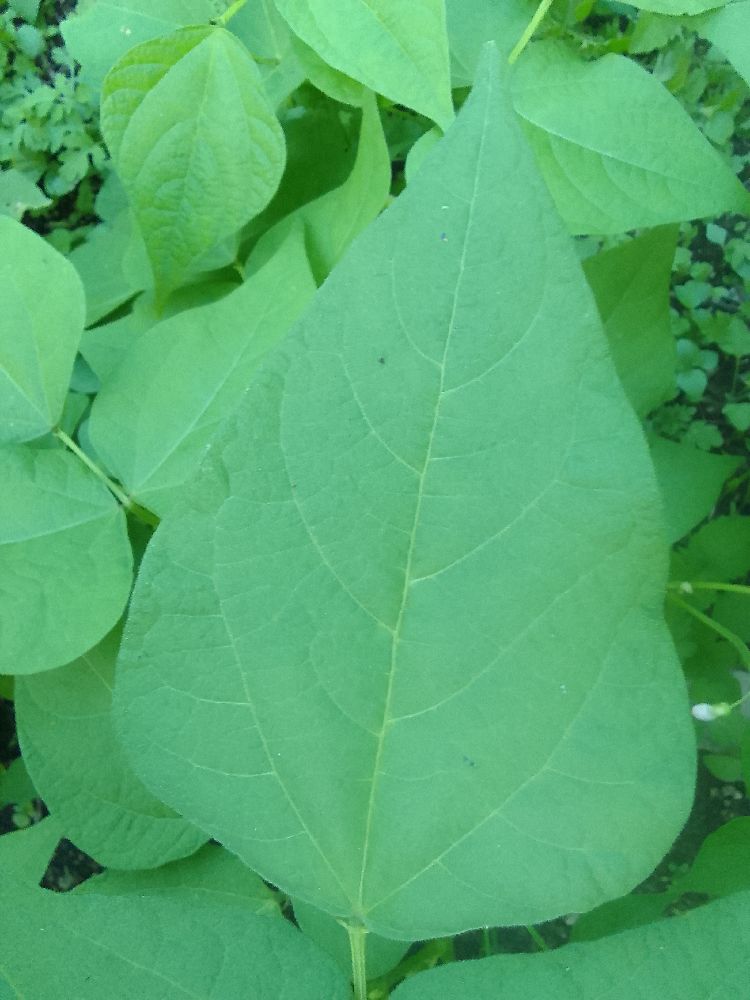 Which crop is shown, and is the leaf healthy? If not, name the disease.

common bean, healthy
